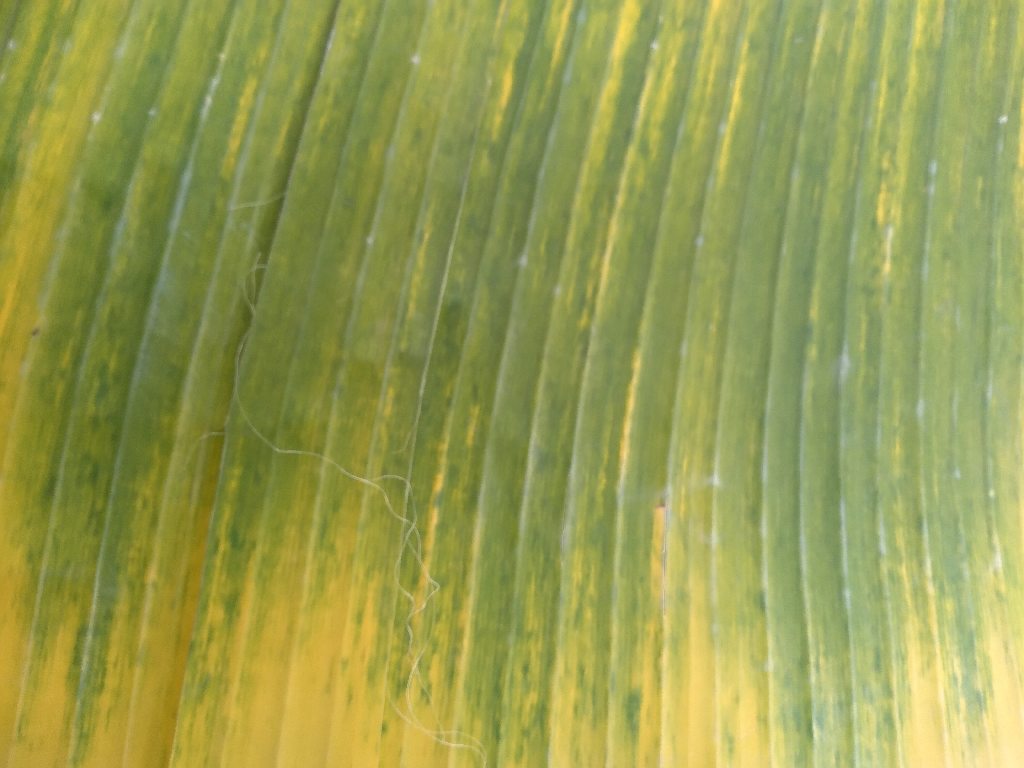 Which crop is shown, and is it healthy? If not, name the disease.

banana, fusarium wilt race 1
